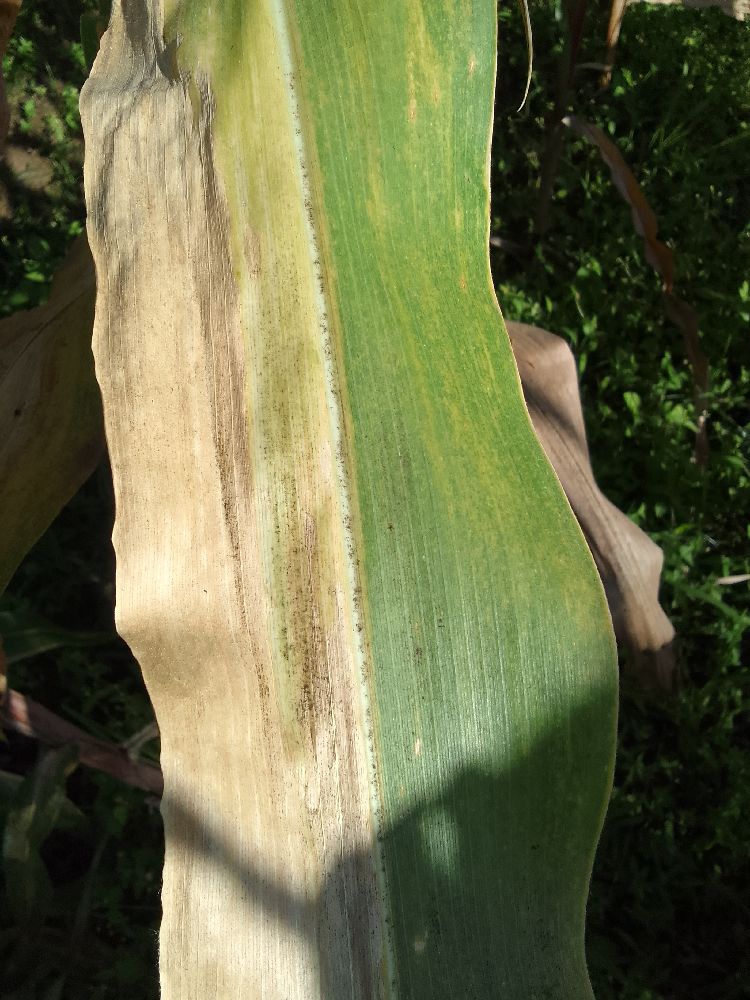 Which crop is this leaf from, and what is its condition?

maize, maize lethal necrosis
